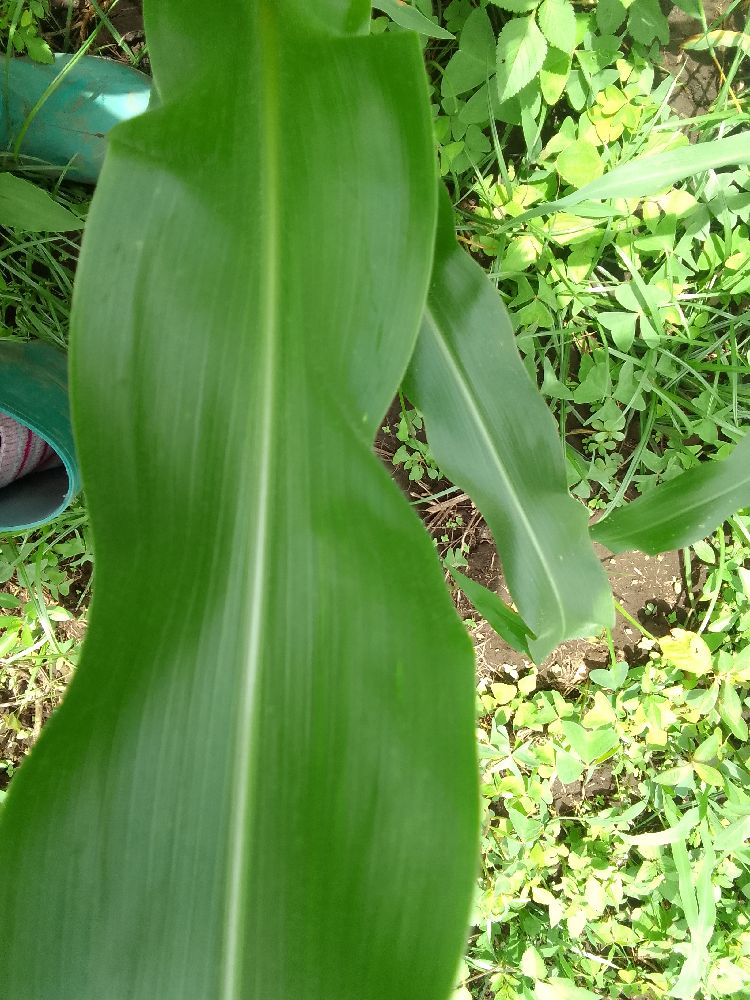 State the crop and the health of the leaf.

maize, healthy
